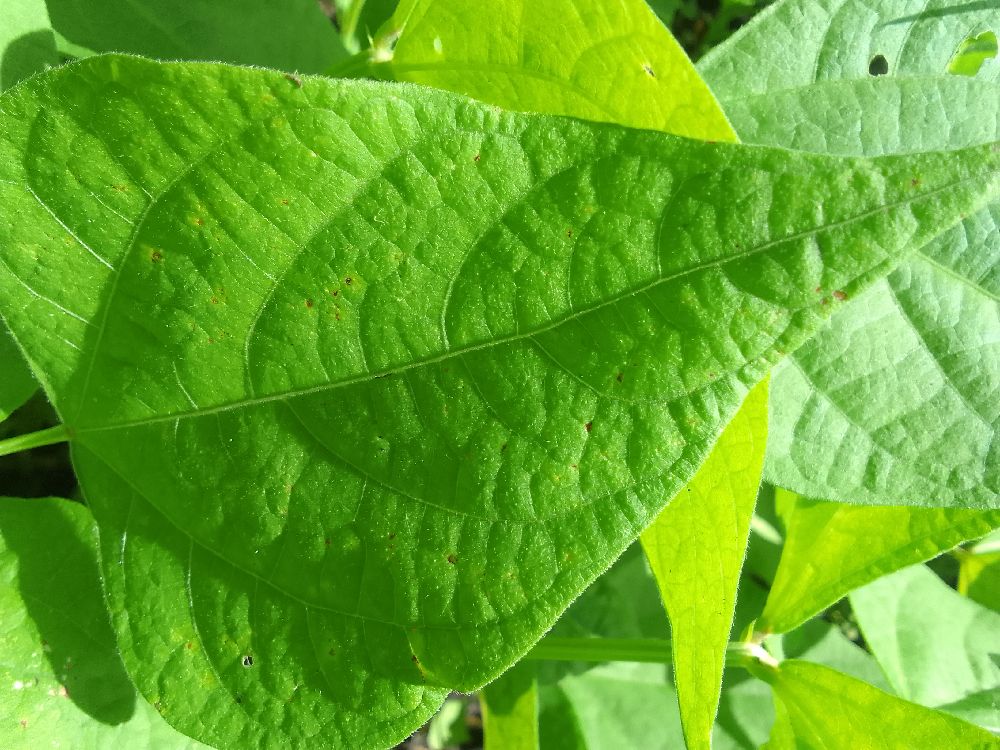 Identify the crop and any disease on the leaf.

common bean, healthy
